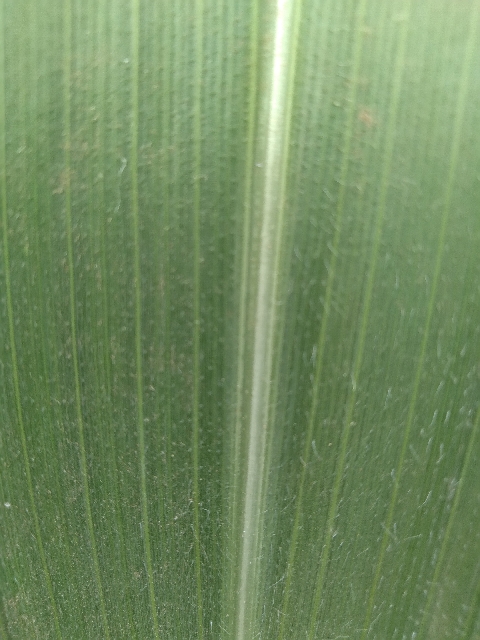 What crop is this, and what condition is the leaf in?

maize, healthy
